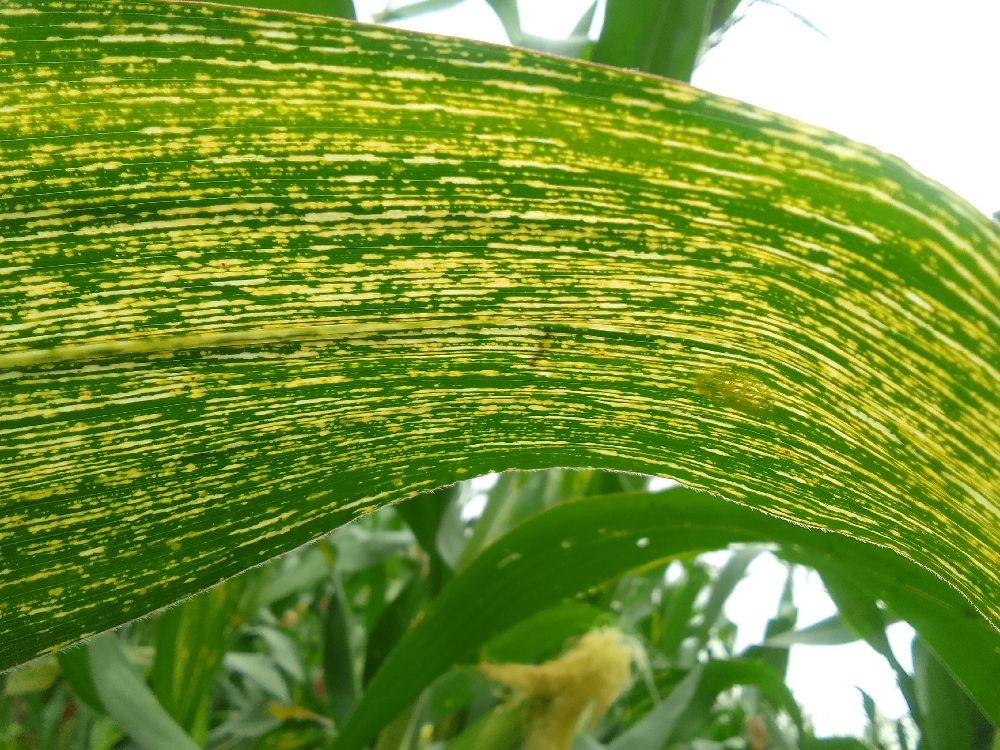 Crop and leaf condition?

maize, maize streak virus
